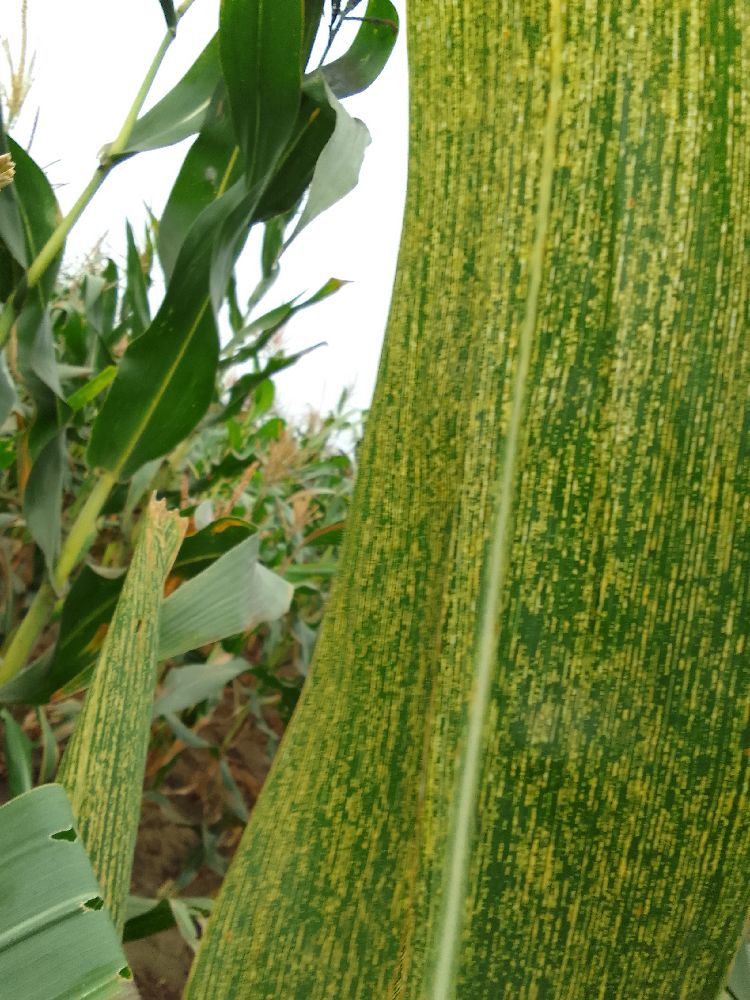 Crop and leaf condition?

maize, maize streak virus
